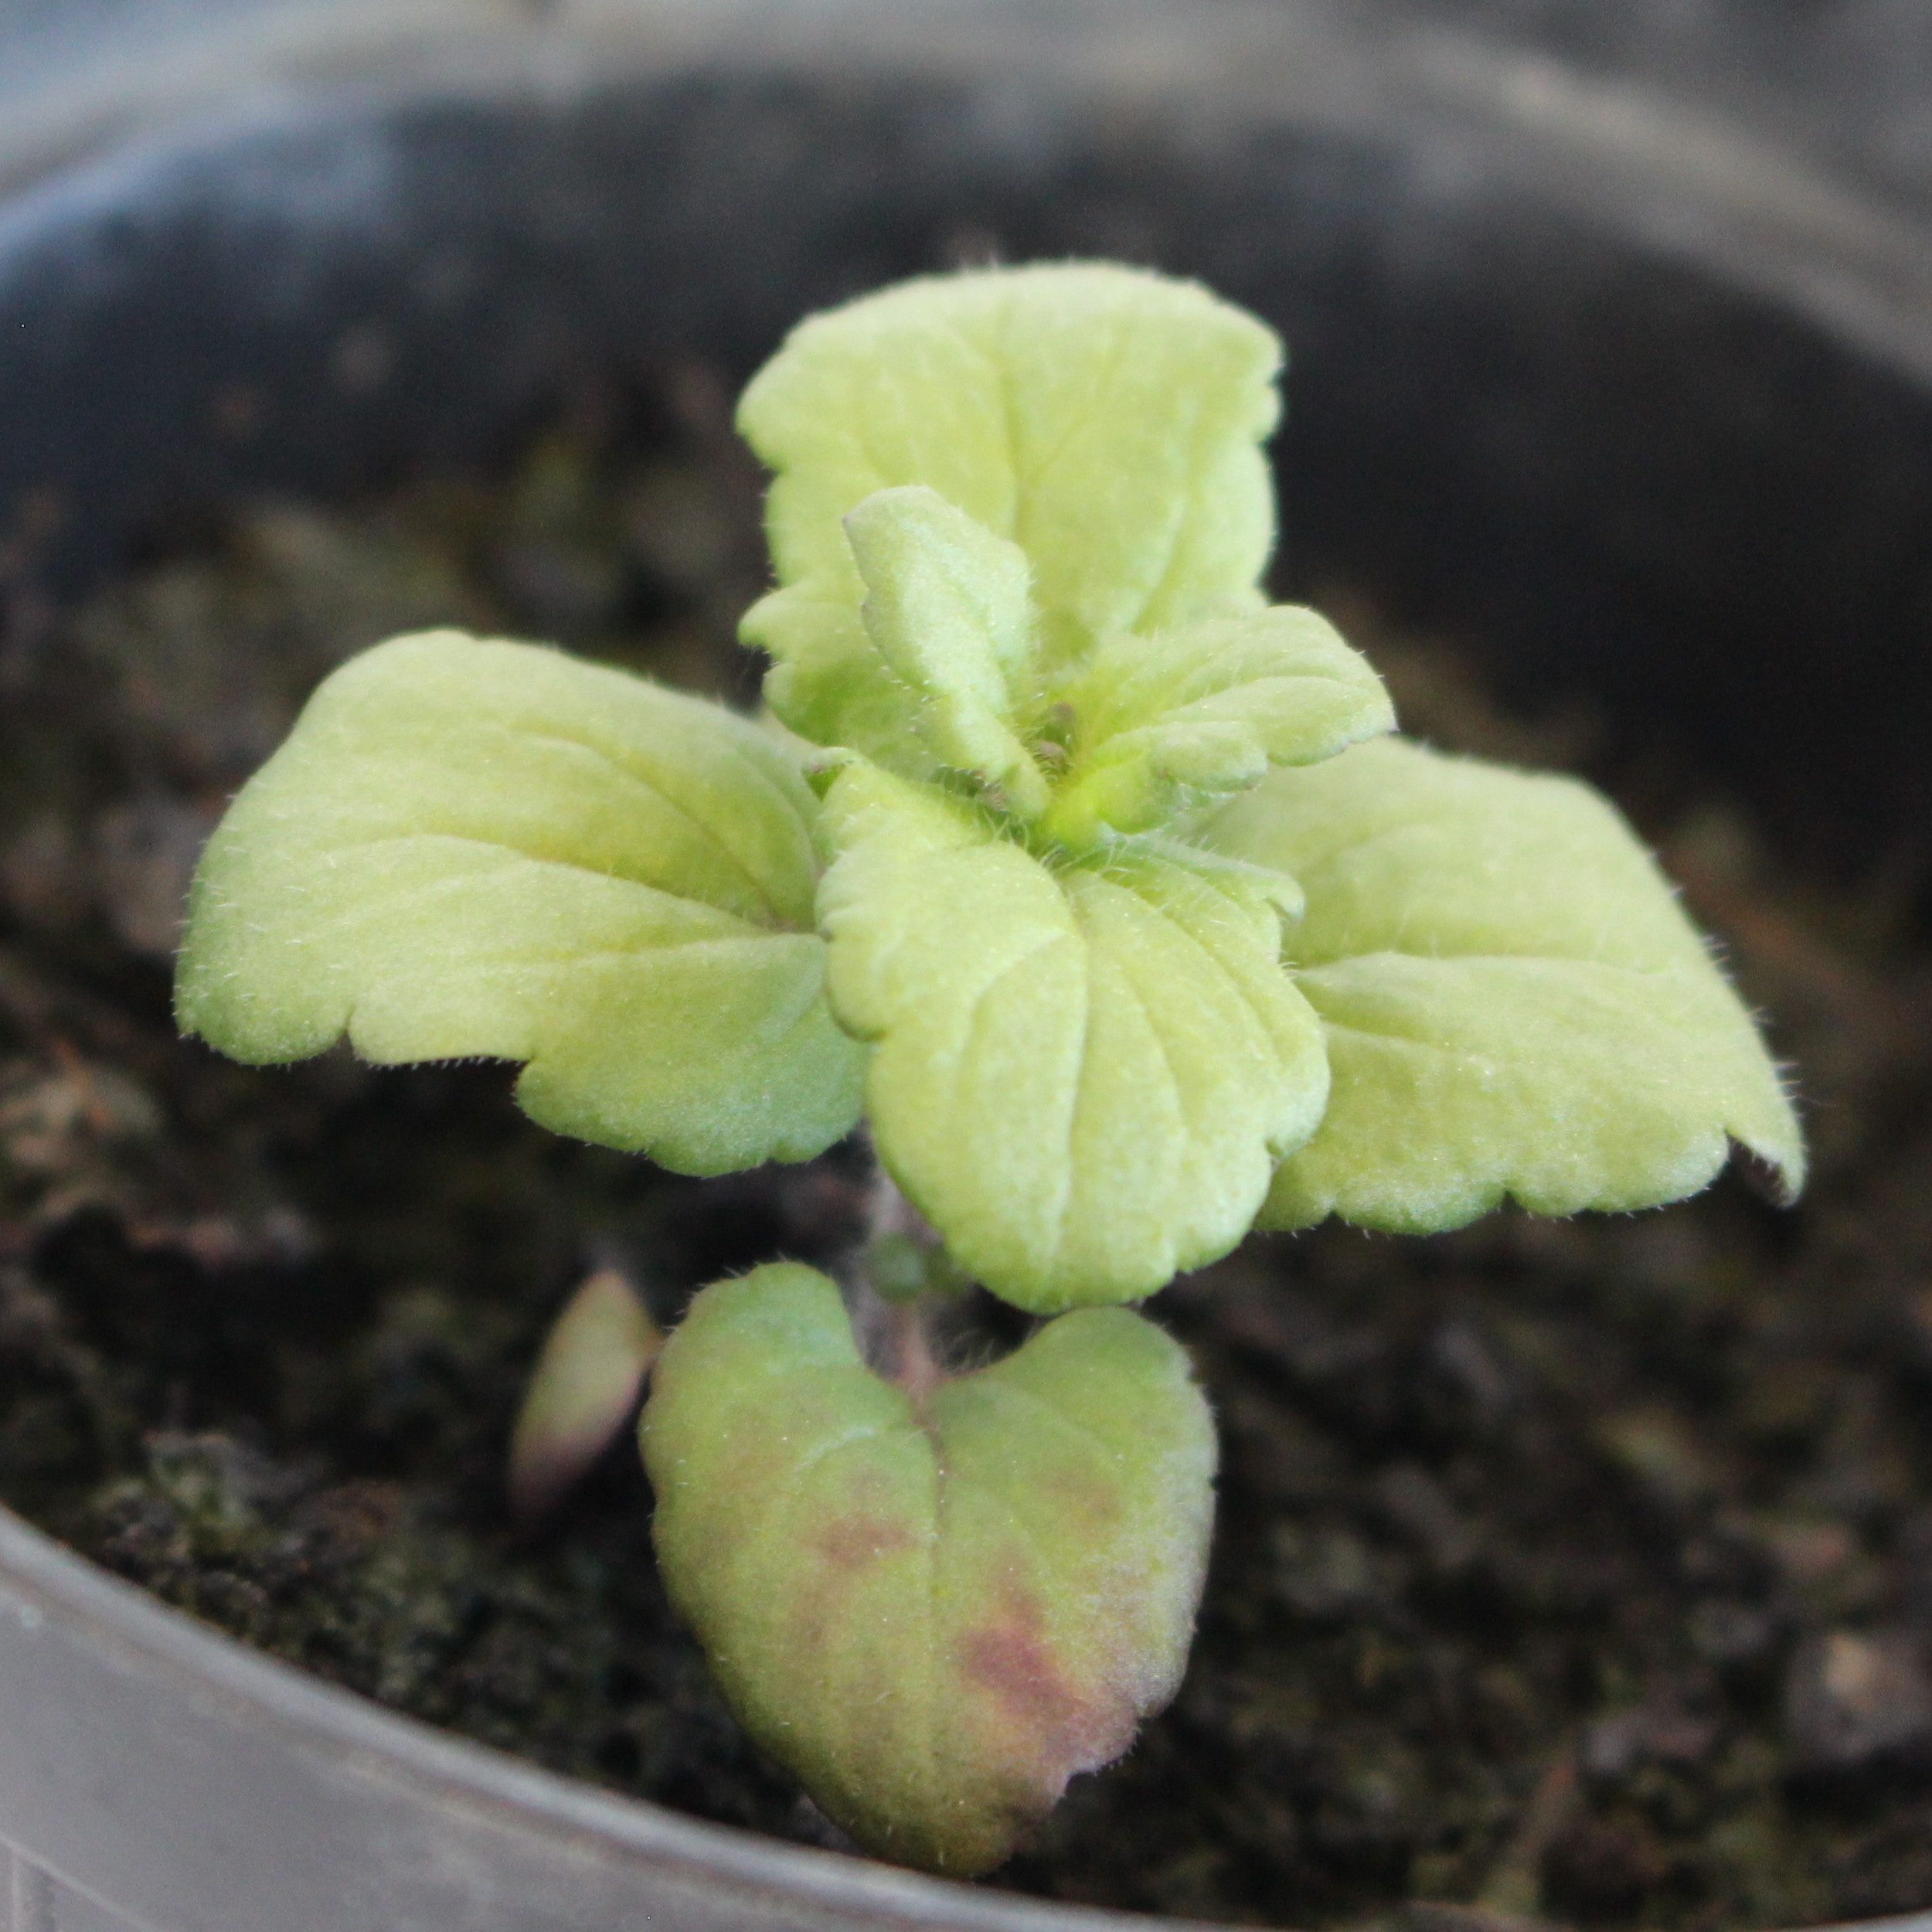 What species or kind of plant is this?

Veronica persica
